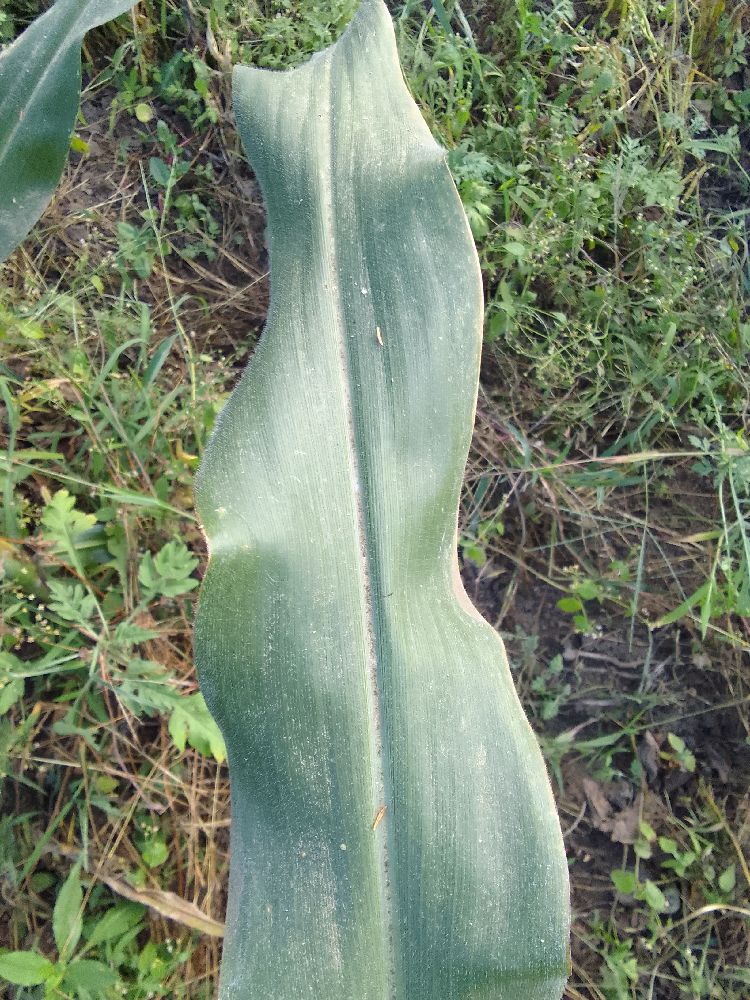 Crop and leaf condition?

maize, healthy
